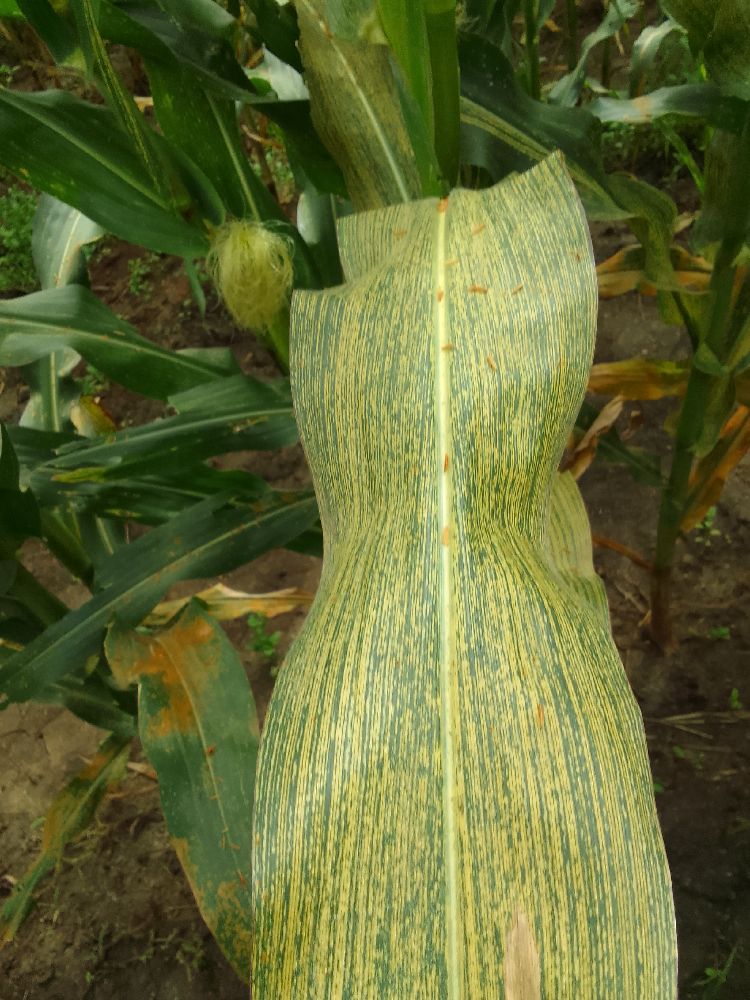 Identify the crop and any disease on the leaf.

maize, maize streak virus
